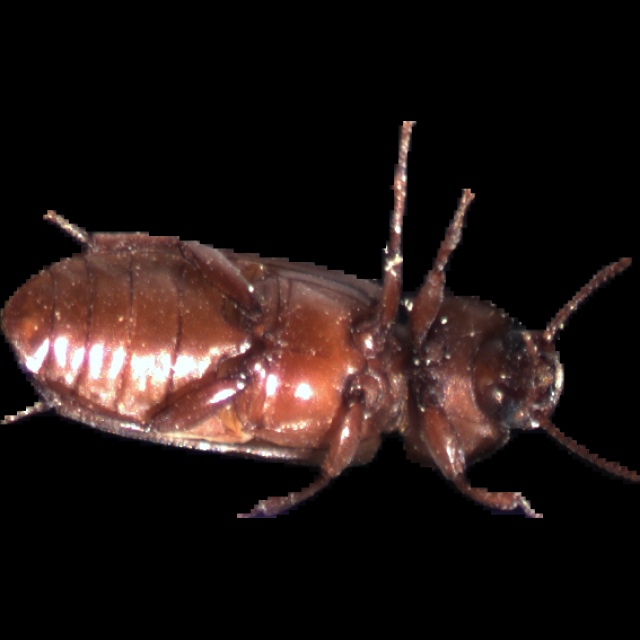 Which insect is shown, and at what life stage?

mealworm beetle
